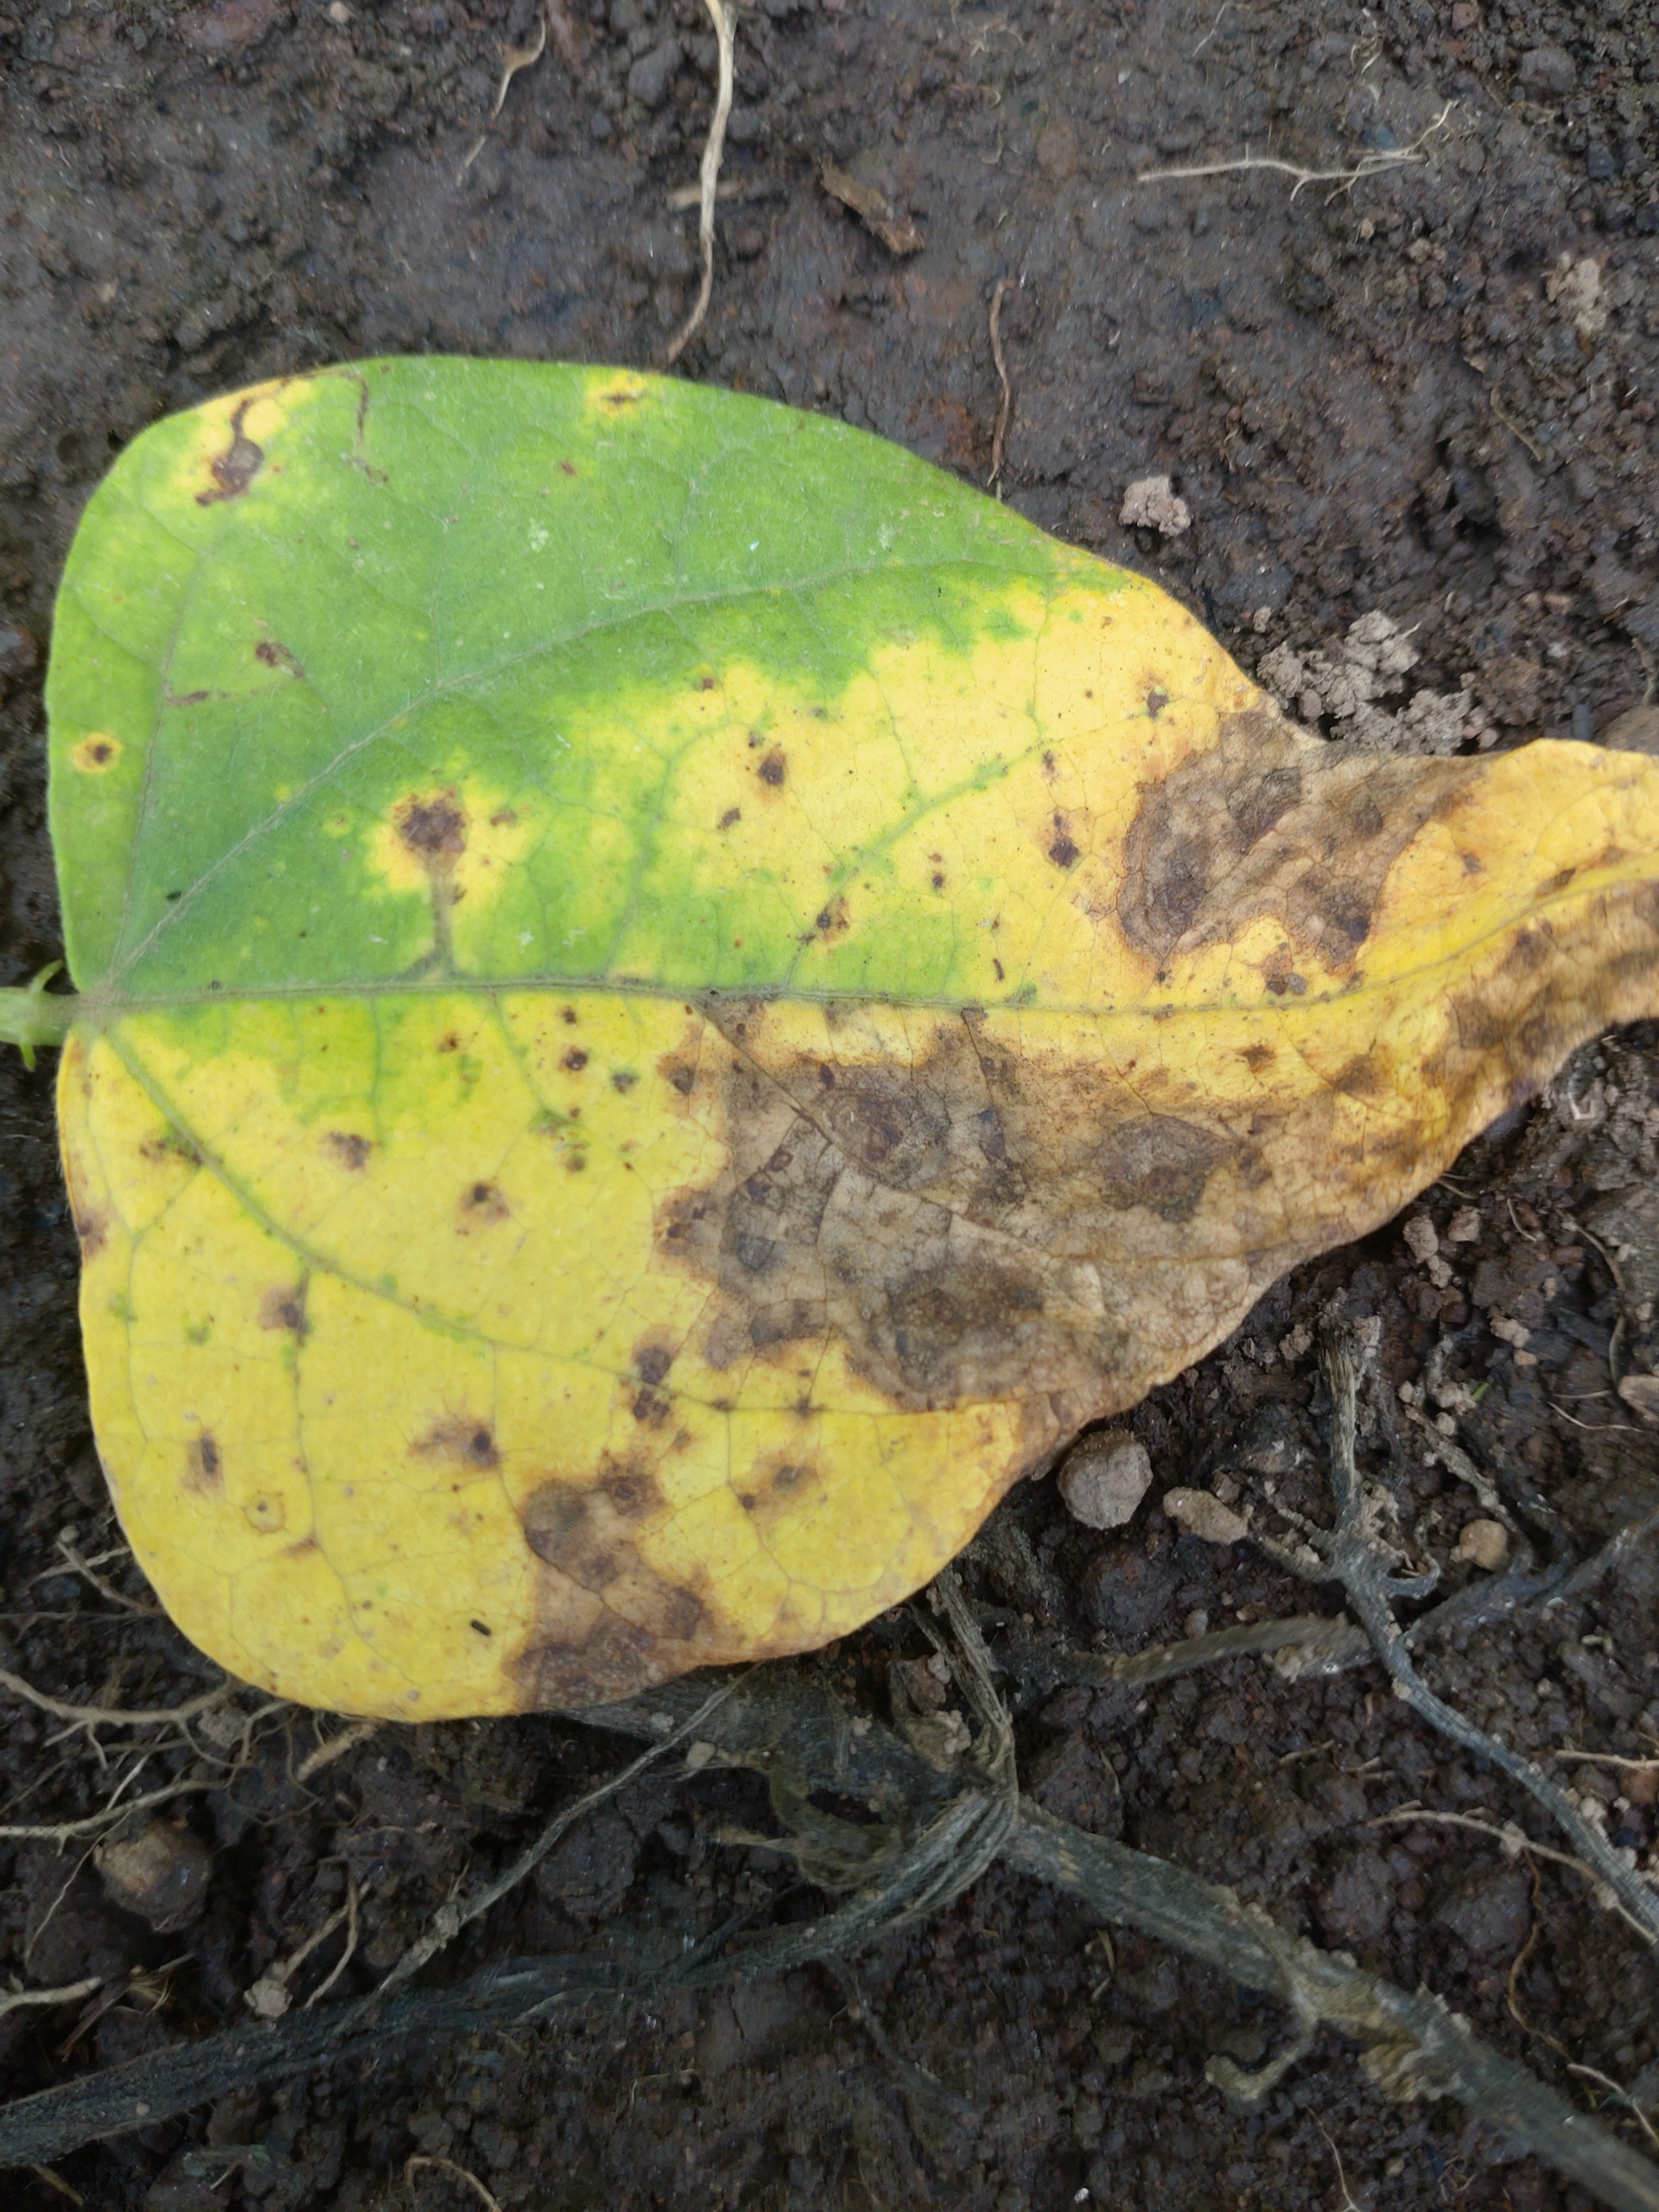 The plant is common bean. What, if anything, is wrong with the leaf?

rust
